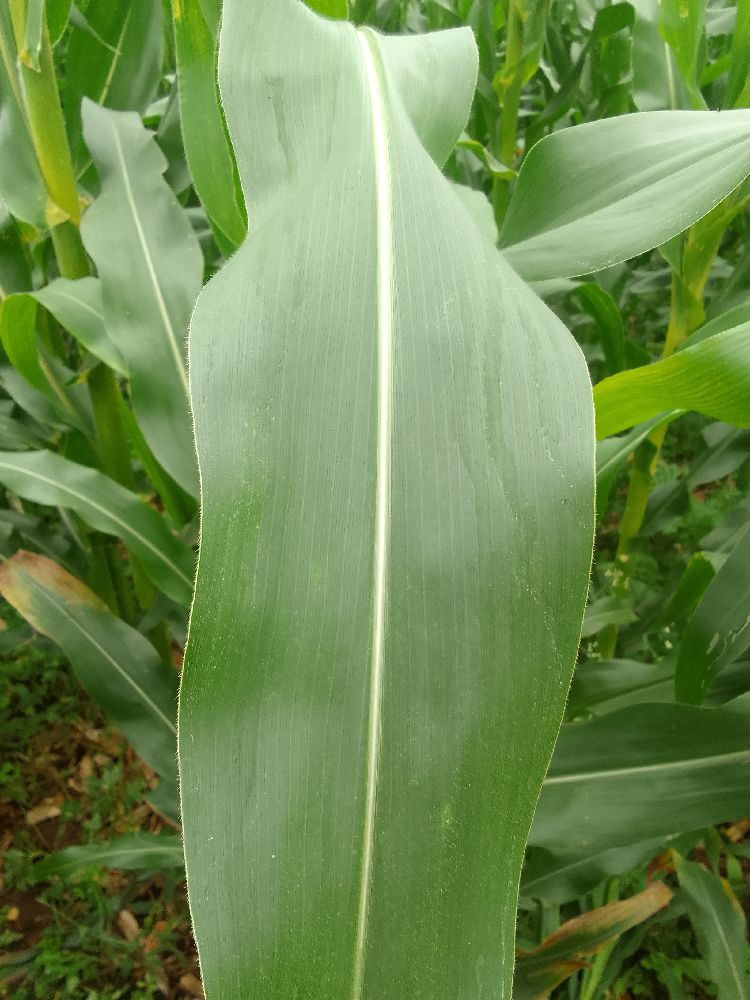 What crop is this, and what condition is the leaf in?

maize, healthy
